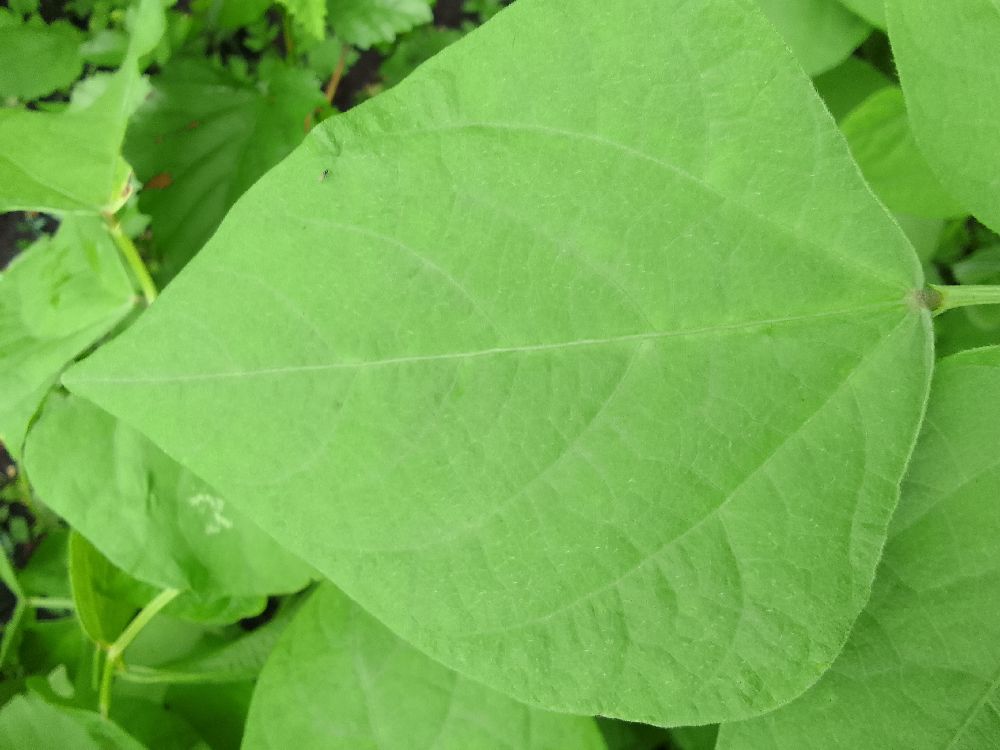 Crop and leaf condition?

common bean, healthy
